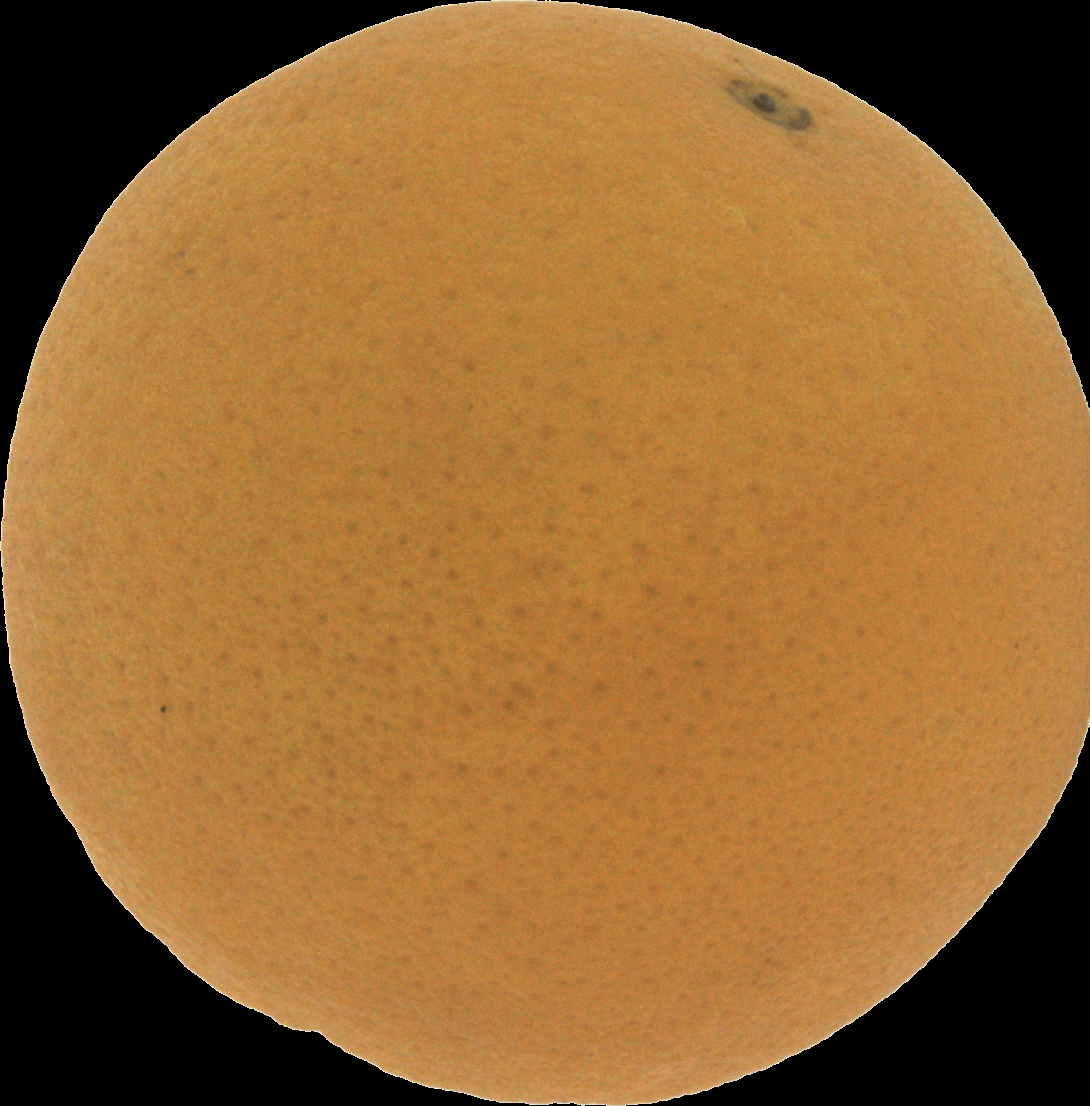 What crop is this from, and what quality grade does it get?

orange, good
